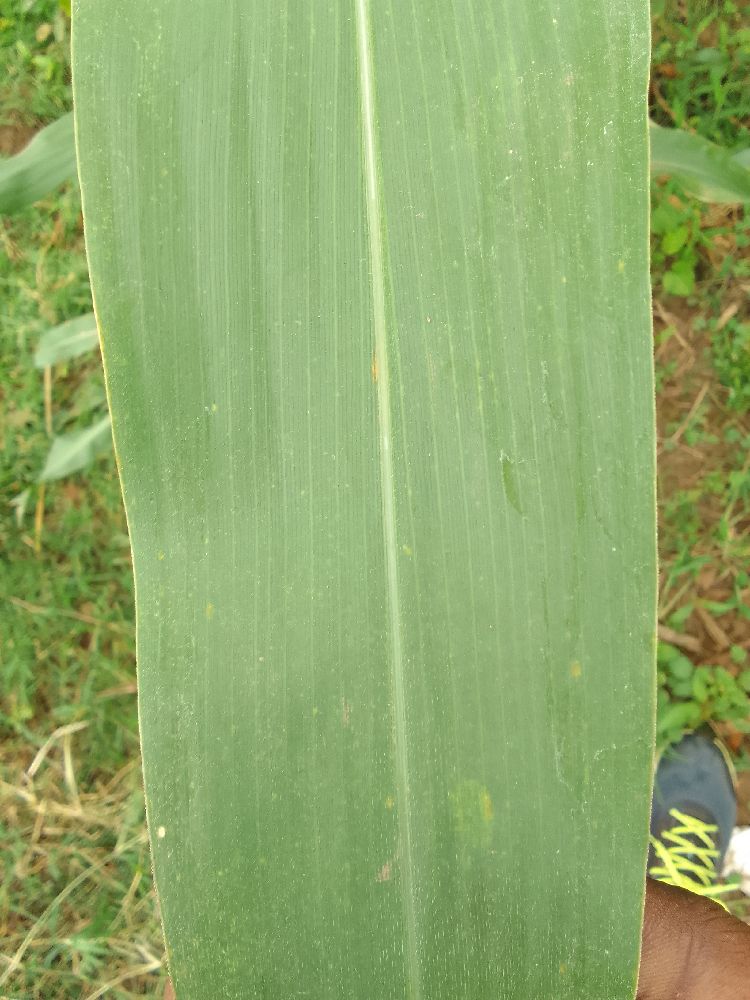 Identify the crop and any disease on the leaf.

maize, healthy
